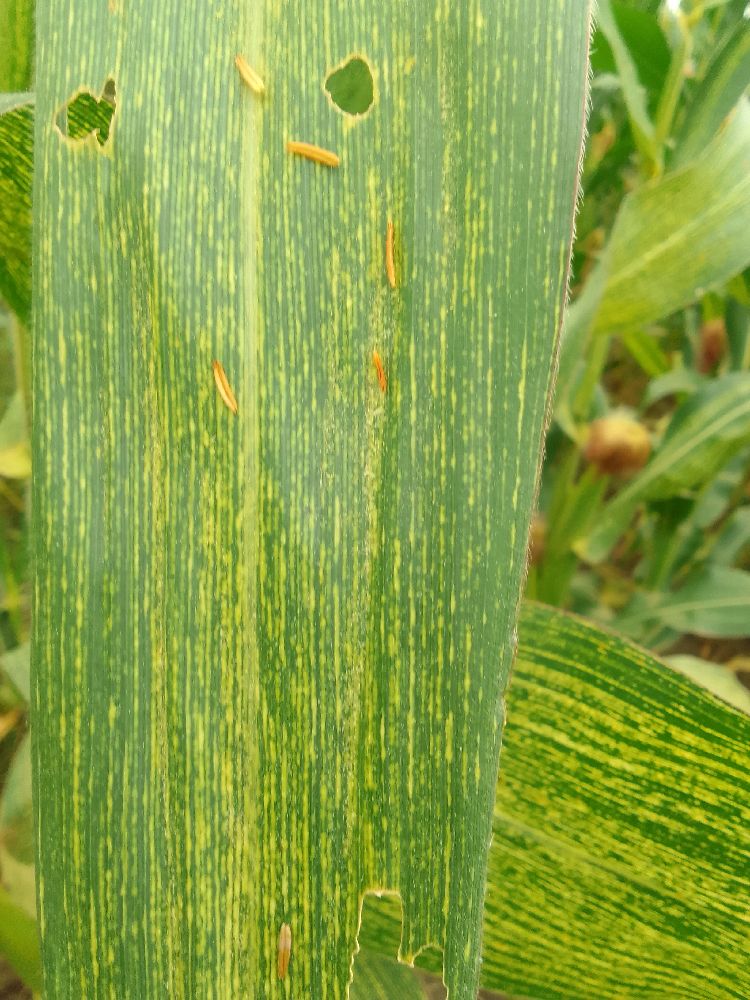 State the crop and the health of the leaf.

maize, maize streak virus
